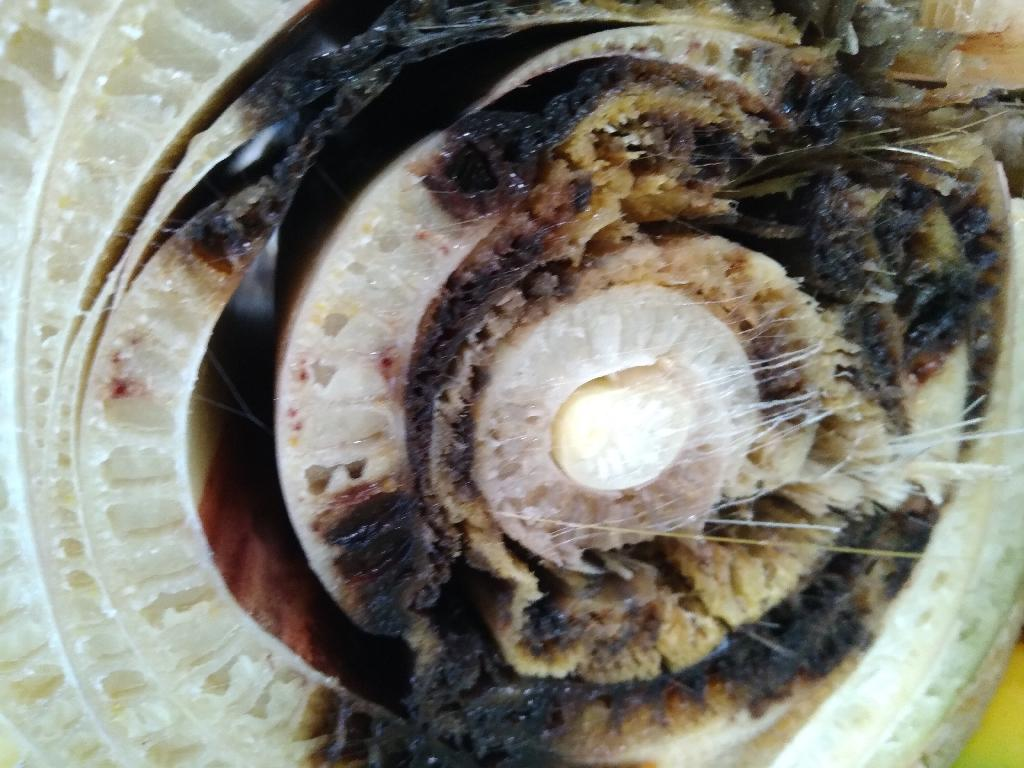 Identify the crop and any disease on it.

banana, fusarium wilt race 1
